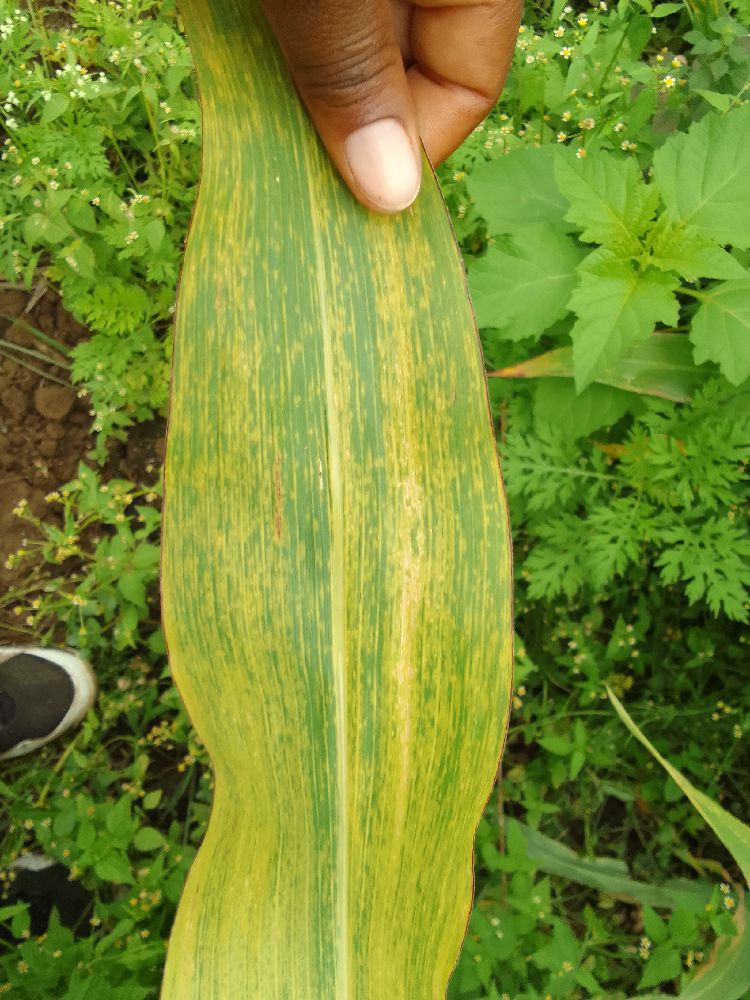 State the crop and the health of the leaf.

maize, maize lethal necrosis
